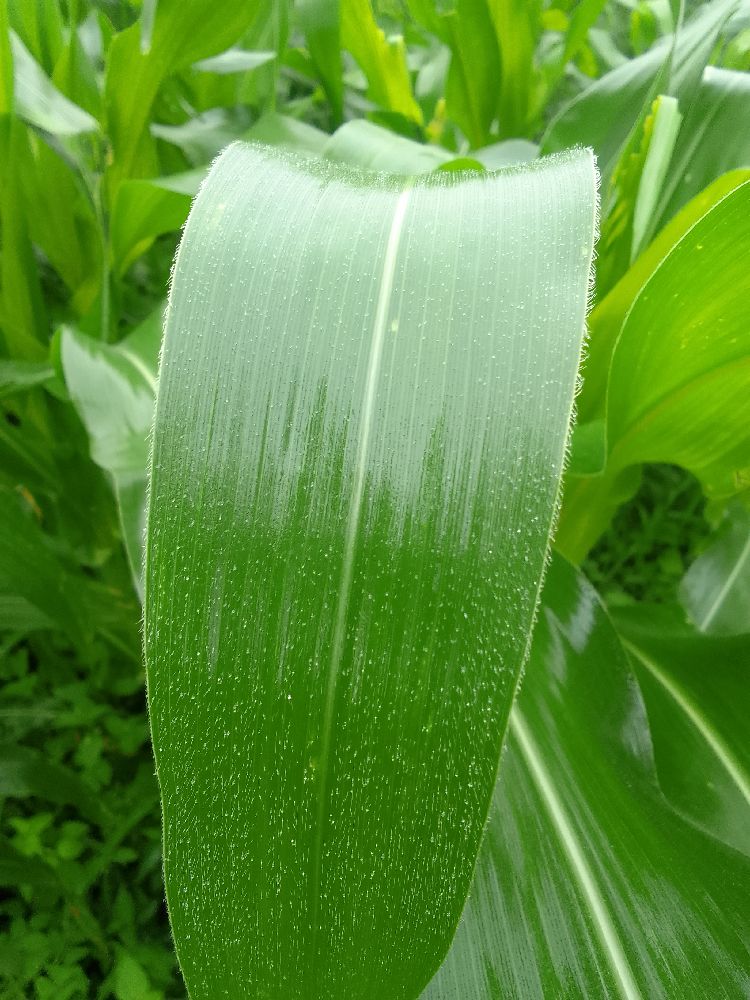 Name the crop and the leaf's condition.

maize, healthy
